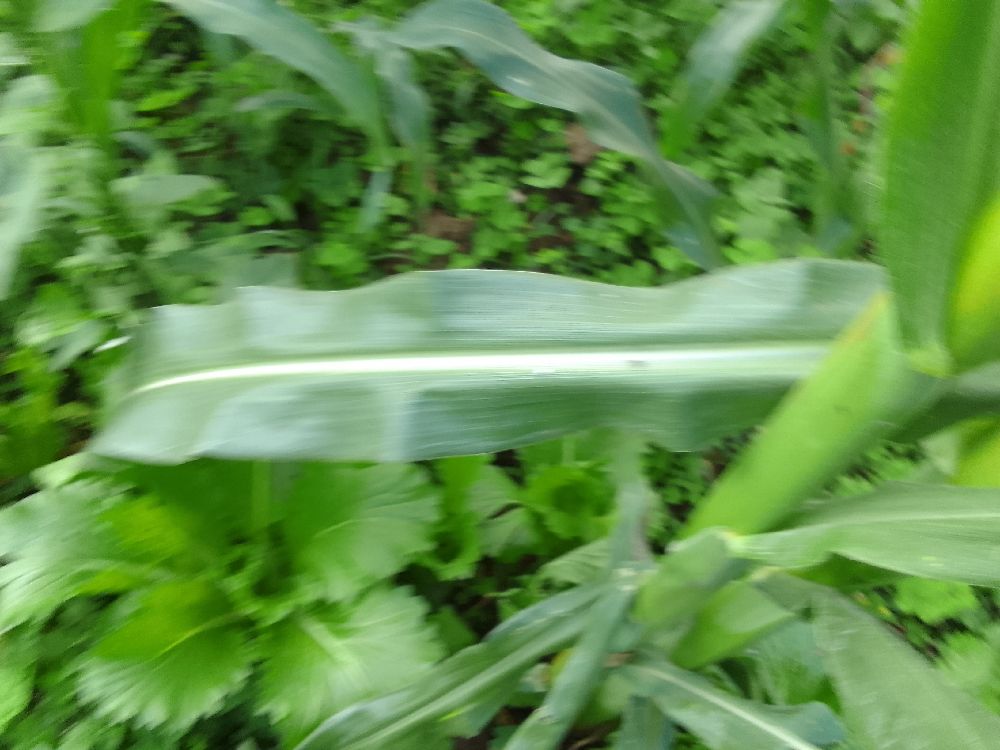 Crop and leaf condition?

maize, healthy
